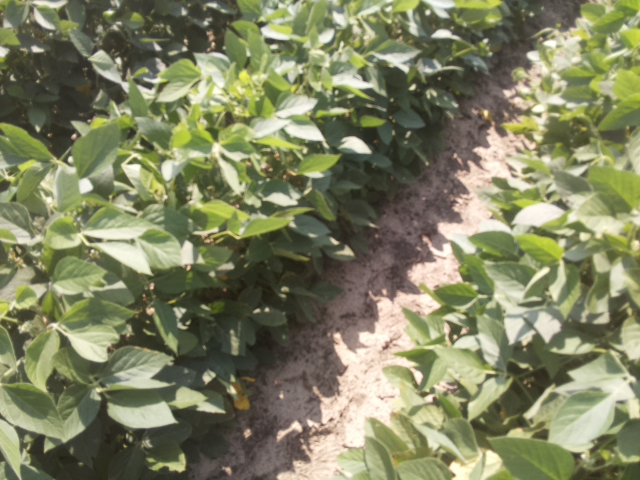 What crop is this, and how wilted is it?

soybean, leaves with no wilting
